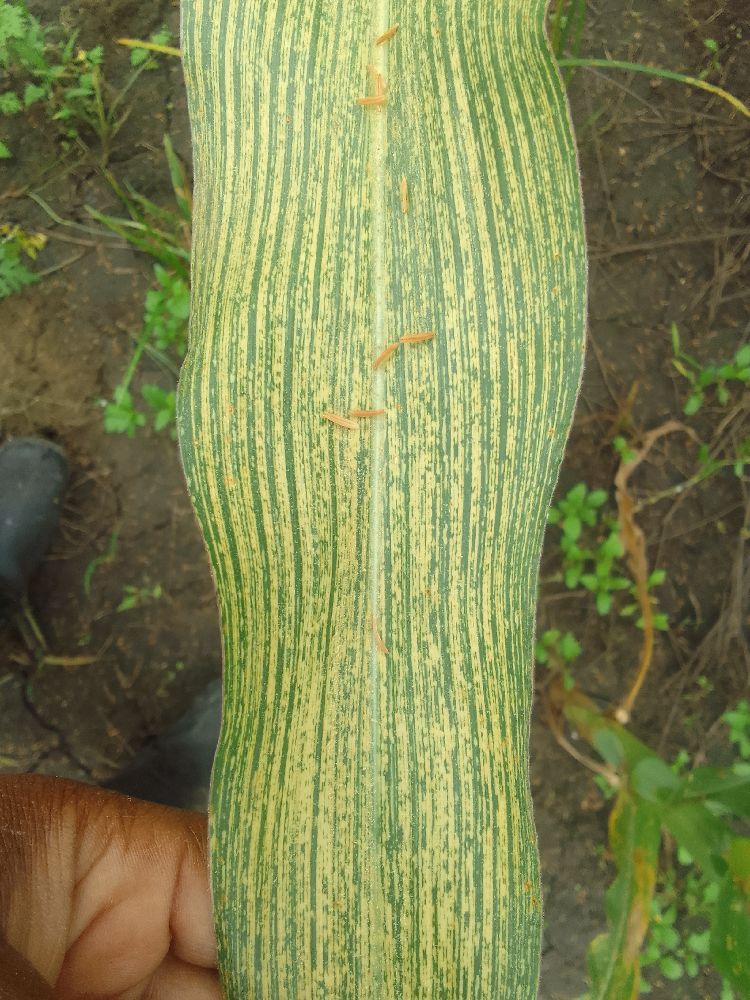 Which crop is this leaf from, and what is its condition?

maize, maize streak virus
